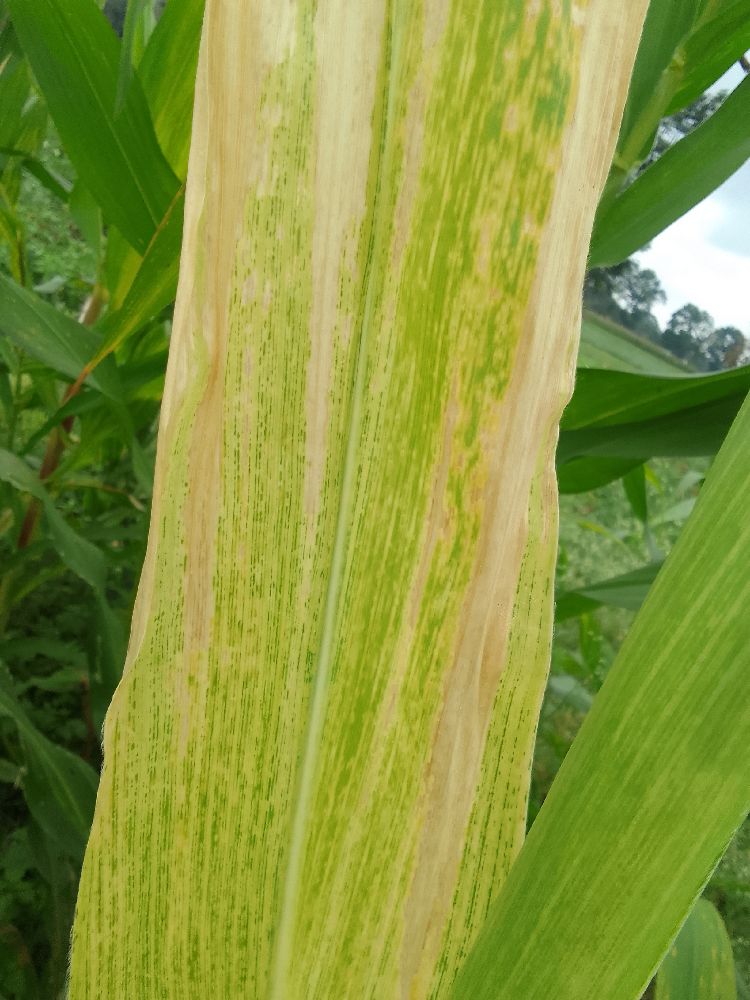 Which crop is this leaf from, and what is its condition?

maize, maize lethal necrosis
